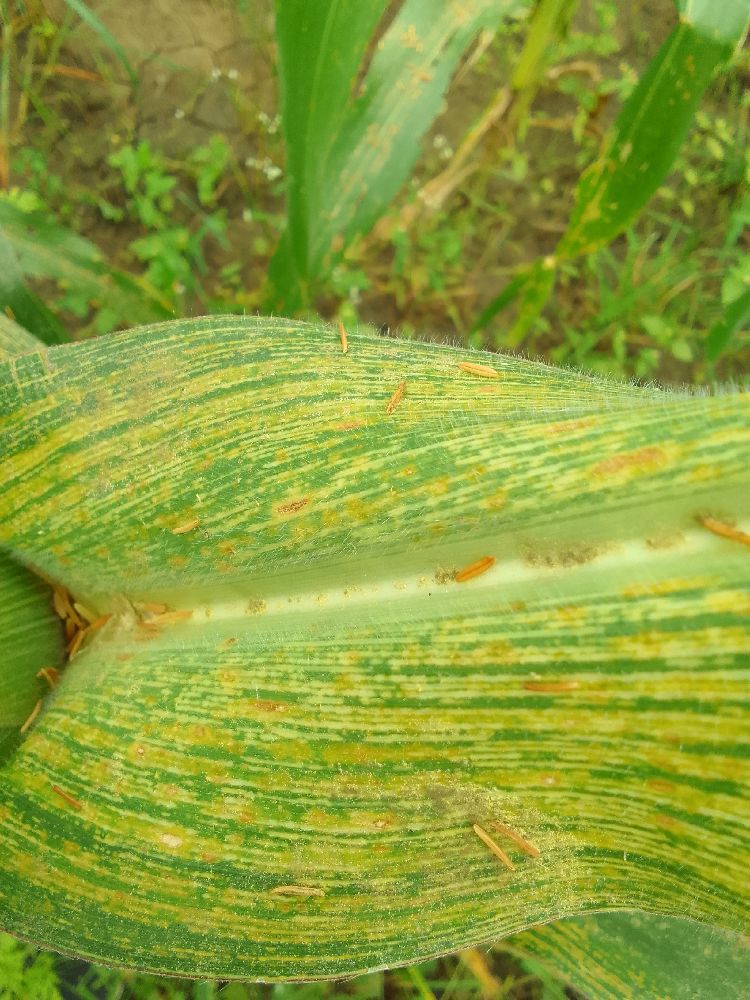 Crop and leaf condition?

maize, maize streak virus
